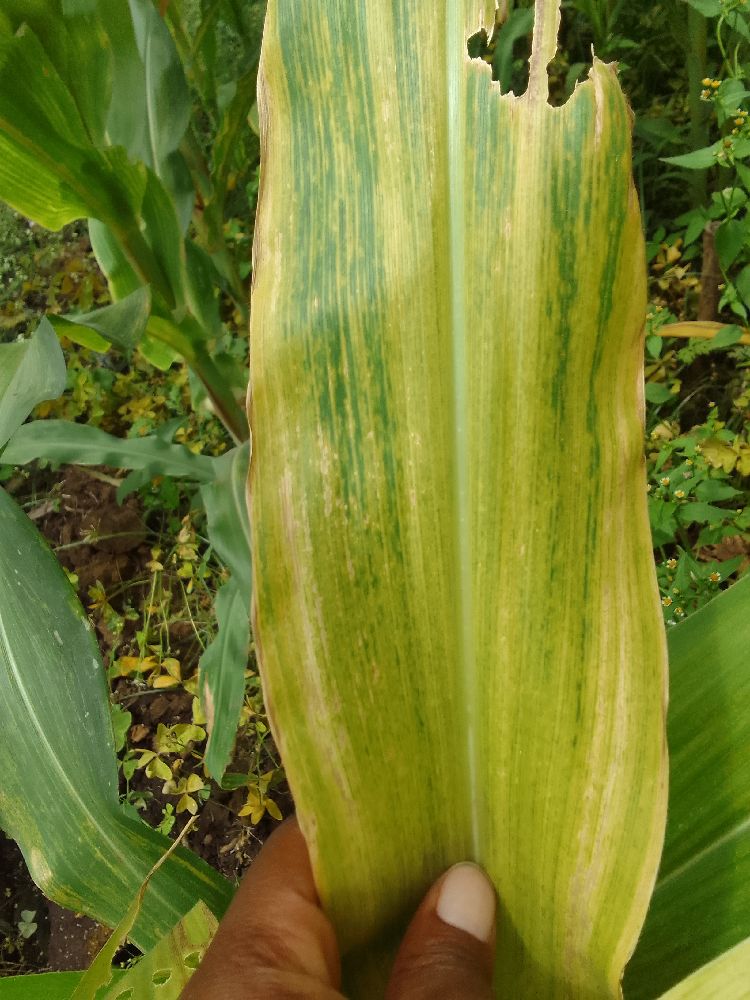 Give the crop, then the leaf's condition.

maize, maize lethal necrosis
